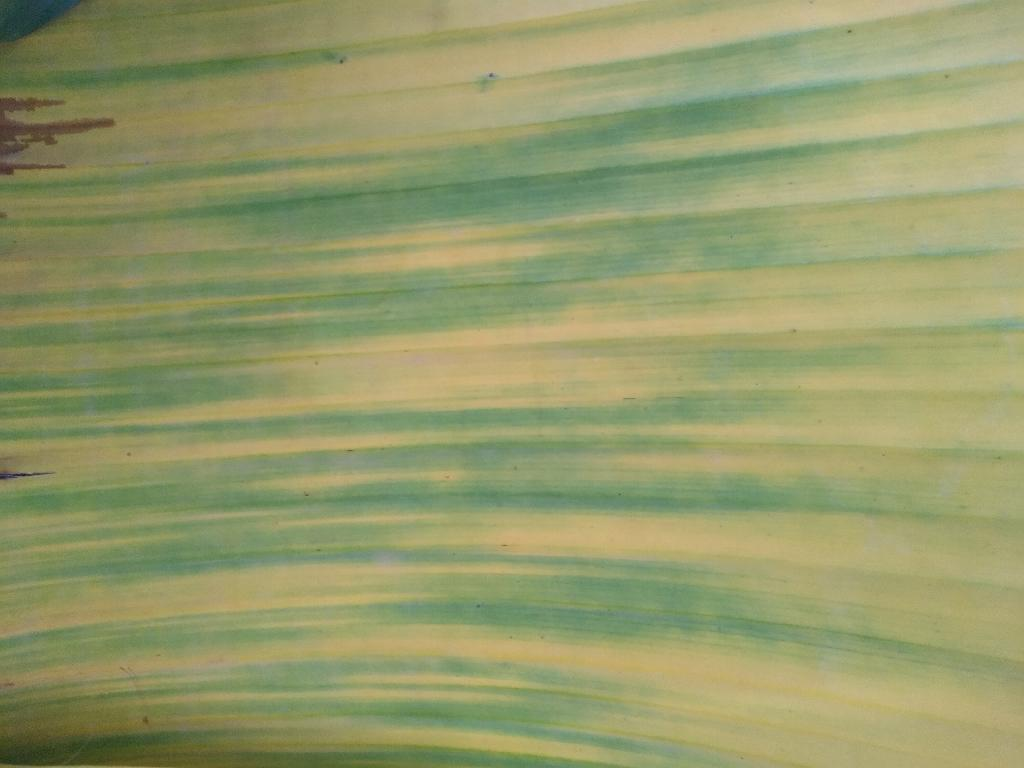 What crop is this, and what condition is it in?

banana, fusarium wilt race 1
